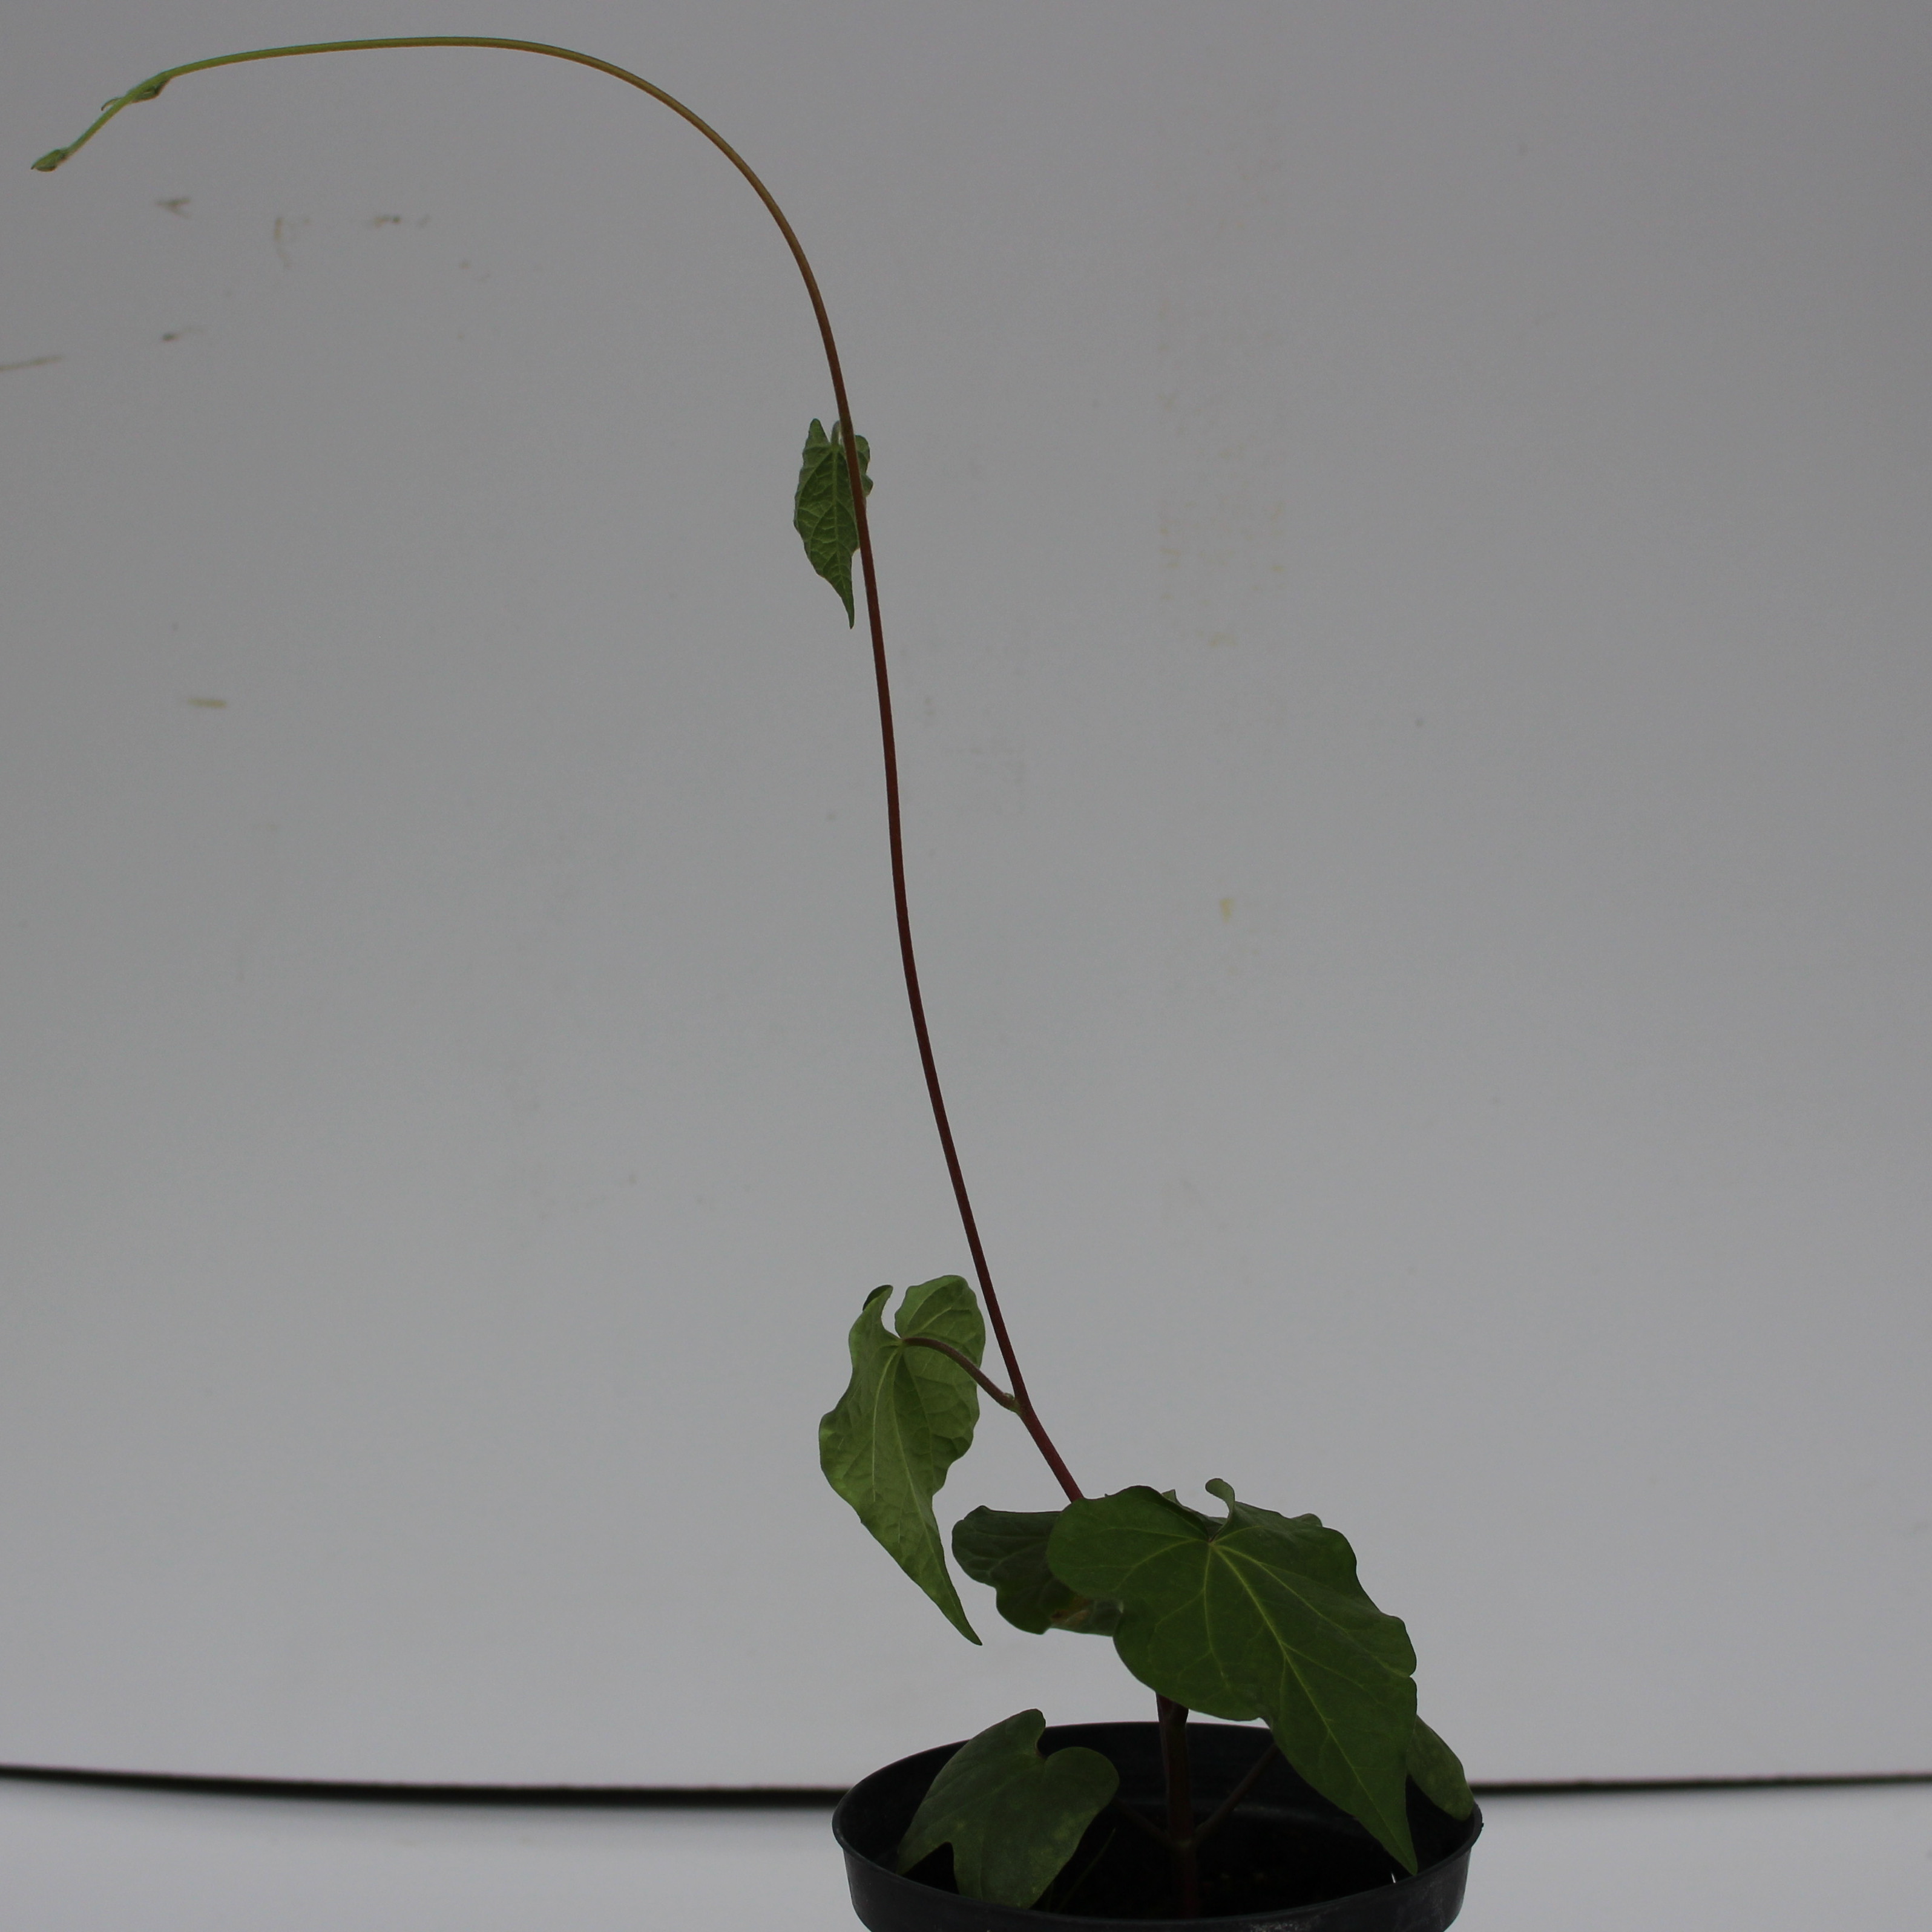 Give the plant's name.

Convolvulus arvensis
